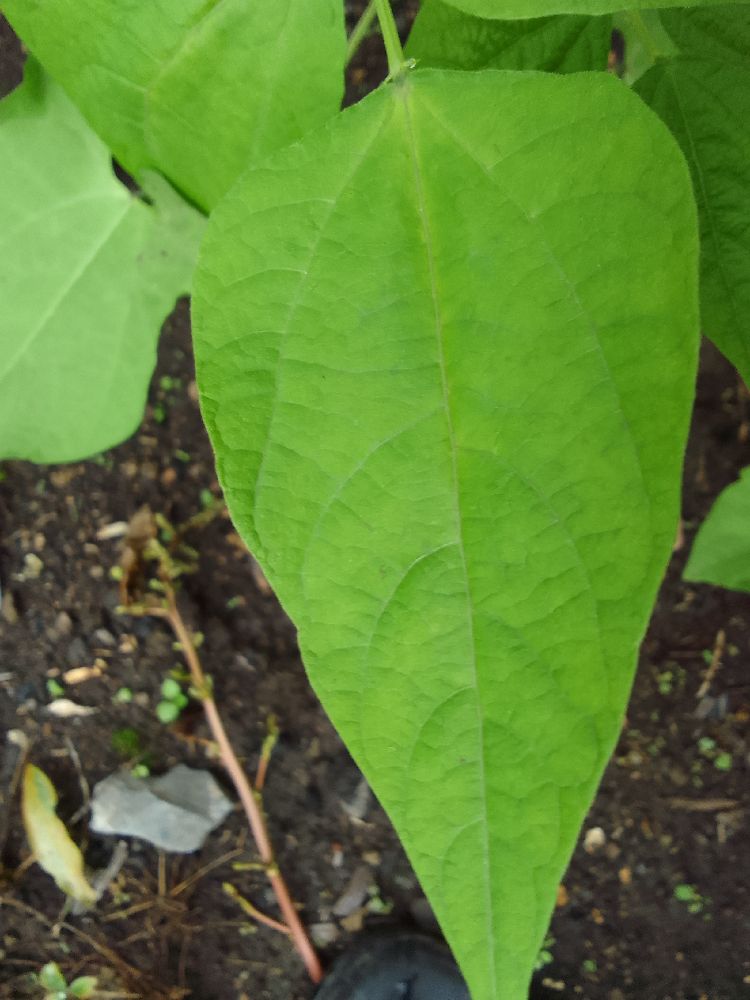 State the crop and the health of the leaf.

common bean, healthy
